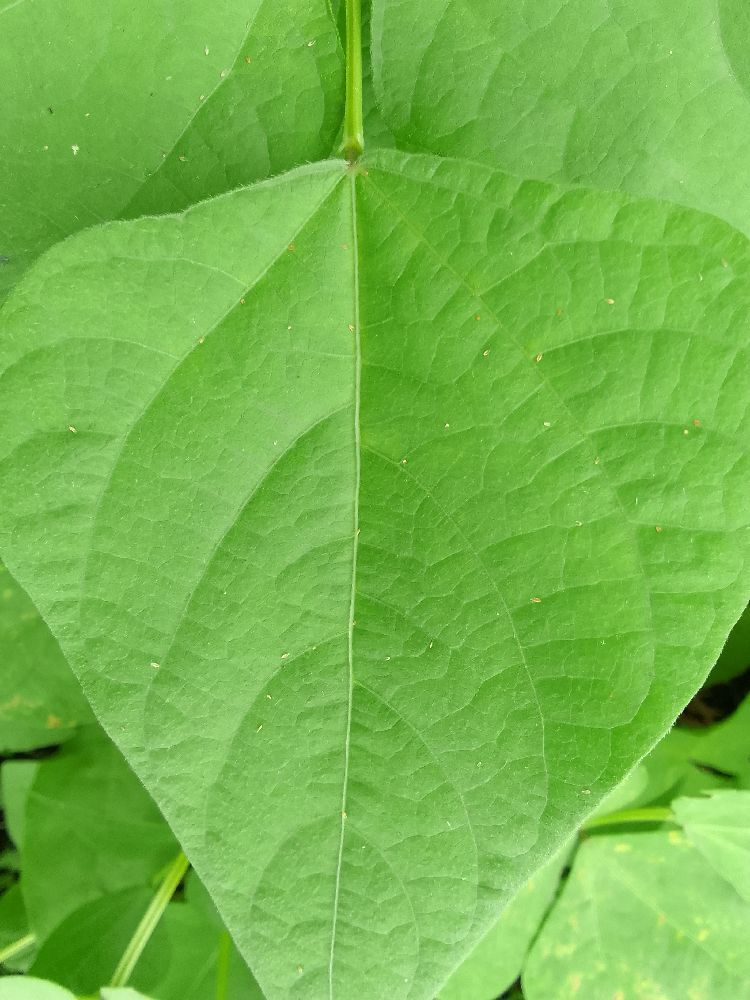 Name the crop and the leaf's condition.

common bean, healthy
